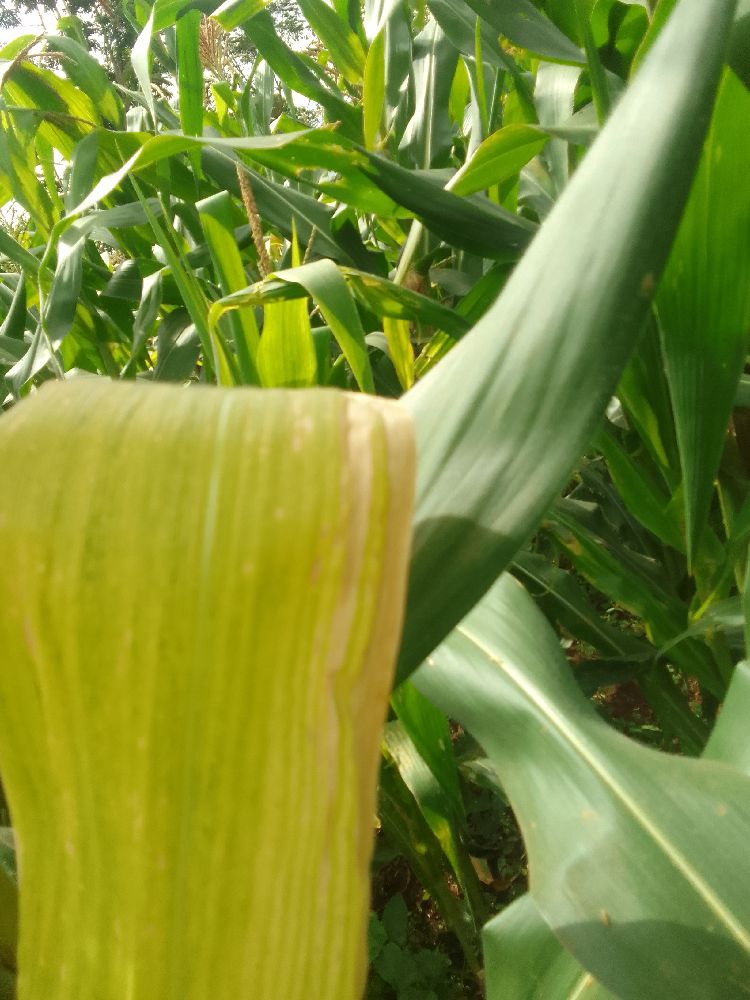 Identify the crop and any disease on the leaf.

maize, maize lethal necrosis
